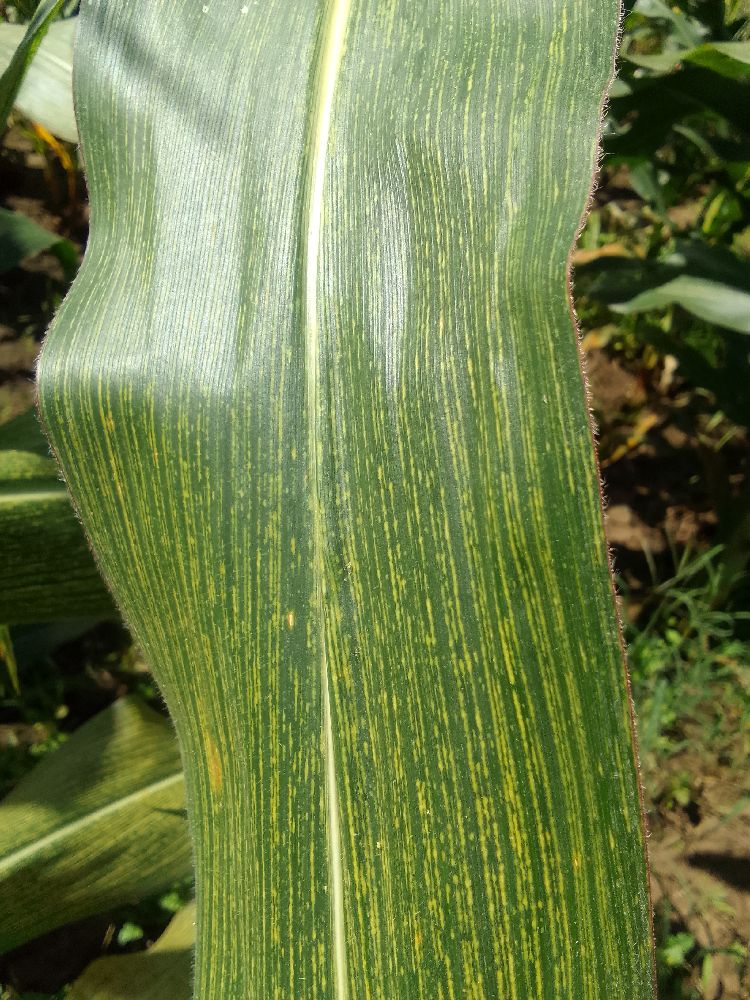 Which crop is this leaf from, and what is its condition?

maize, maize streak virus
